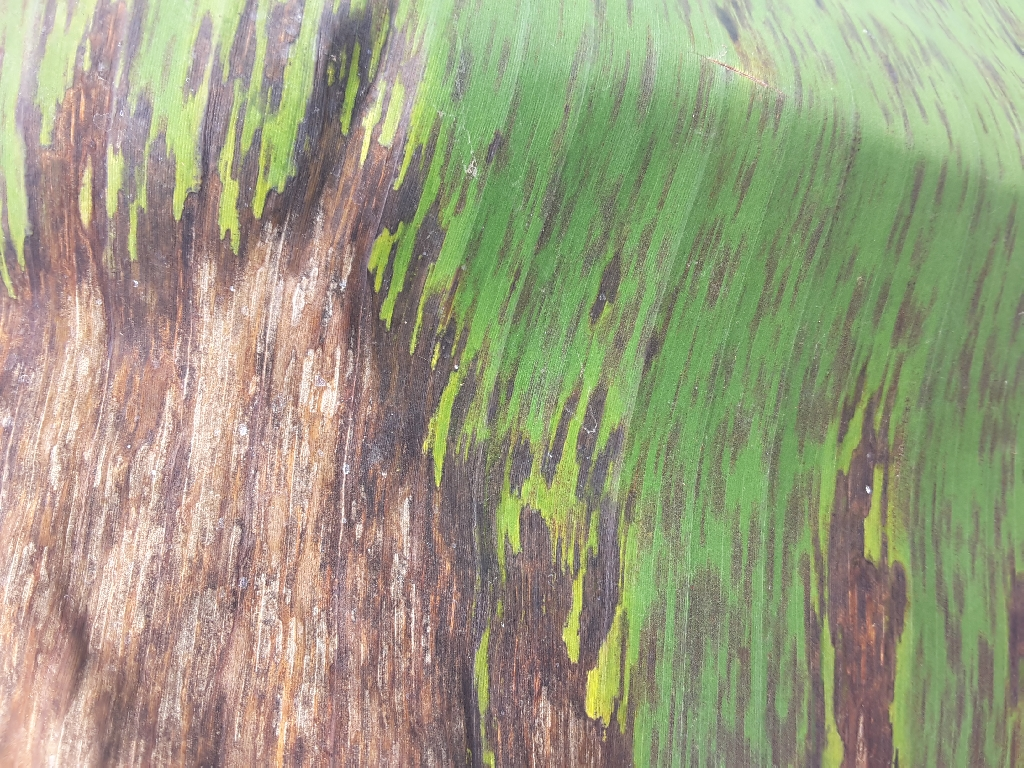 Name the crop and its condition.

banana, black sigatoka
